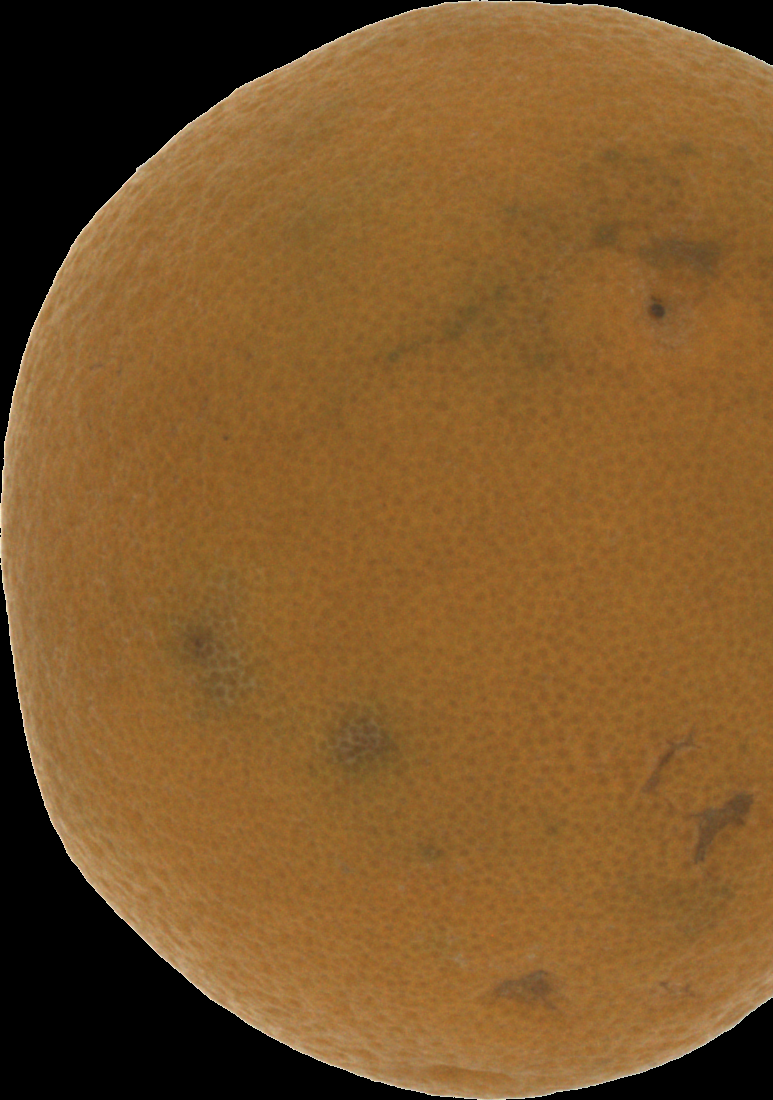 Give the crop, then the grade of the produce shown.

orange, bad
